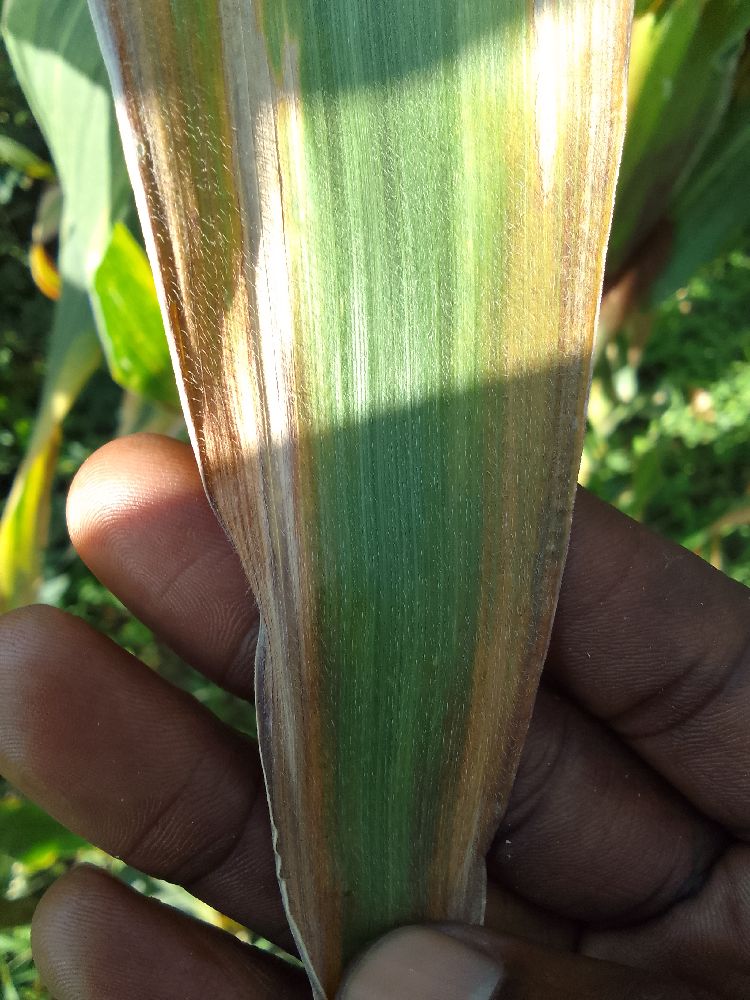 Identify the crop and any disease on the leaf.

maize, maize lethal necrosis
